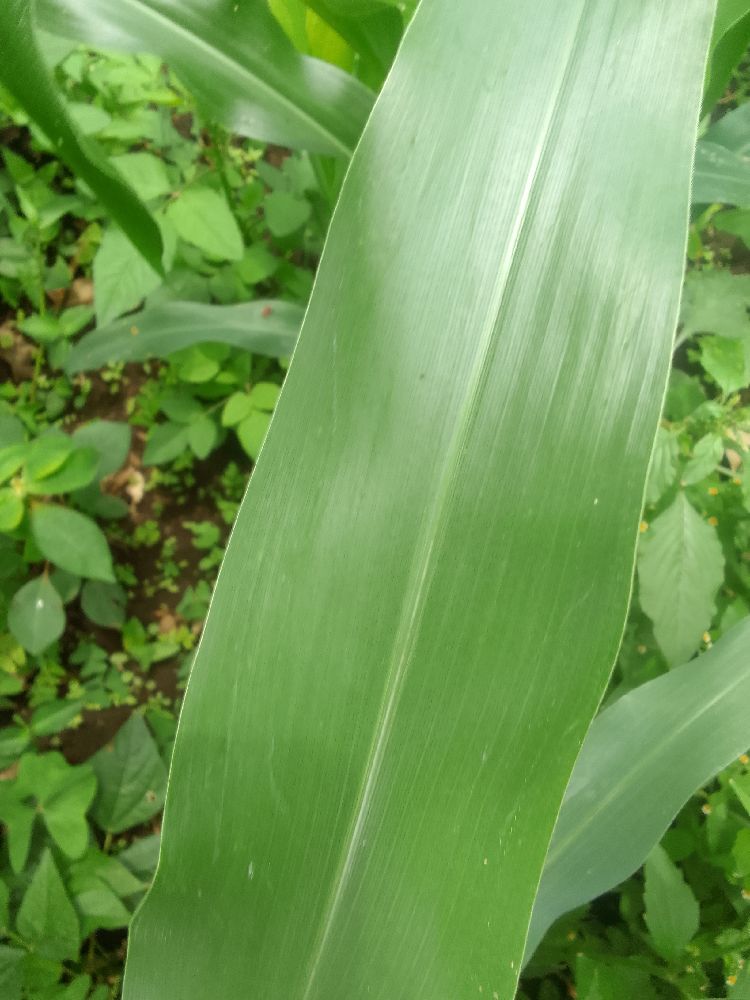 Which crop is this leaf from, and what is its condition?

maize, healthy
